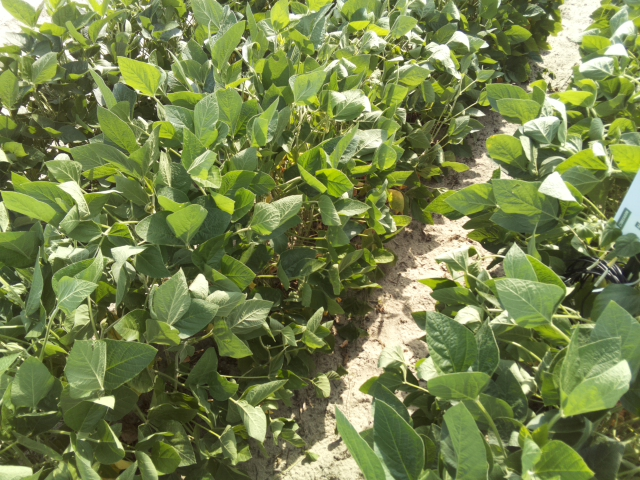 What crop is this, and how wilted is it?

soybean, slight leaflet or petiole turgor loss in upper canopy
